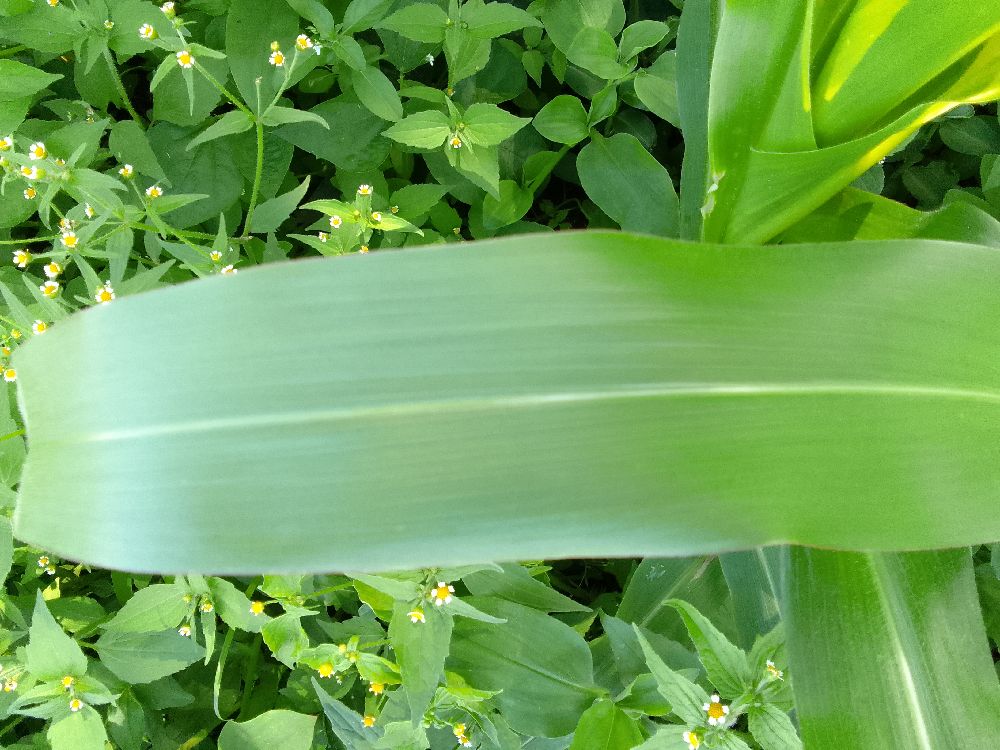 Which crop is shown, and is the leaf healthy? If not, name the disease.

maize, healthy
